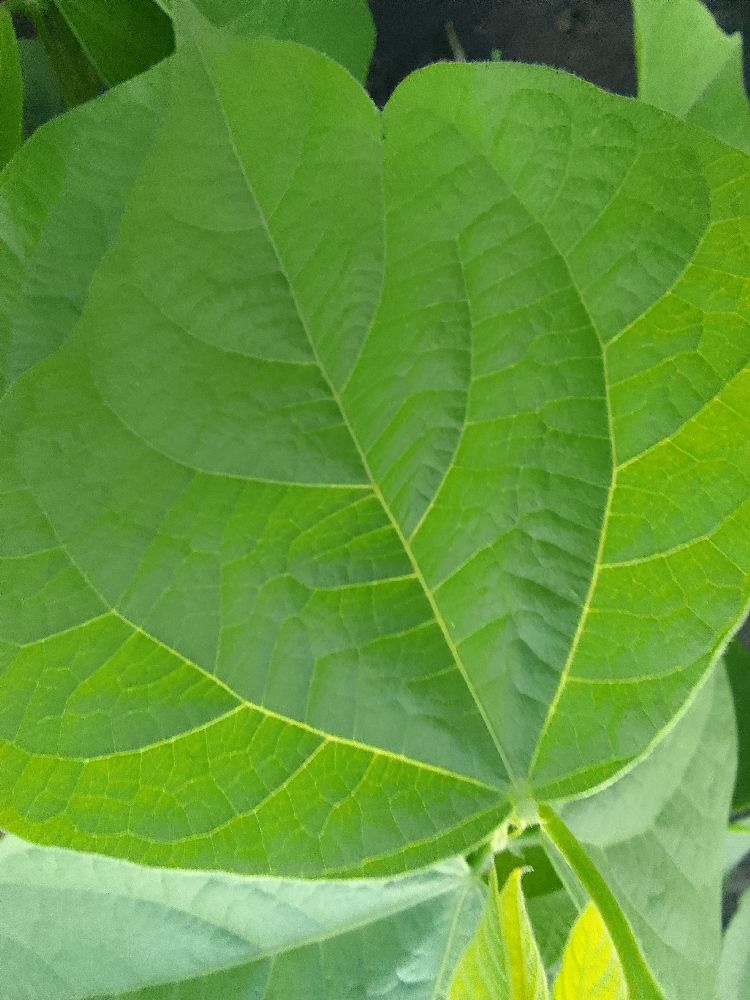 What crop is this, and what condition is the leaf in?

common bean, healthy
